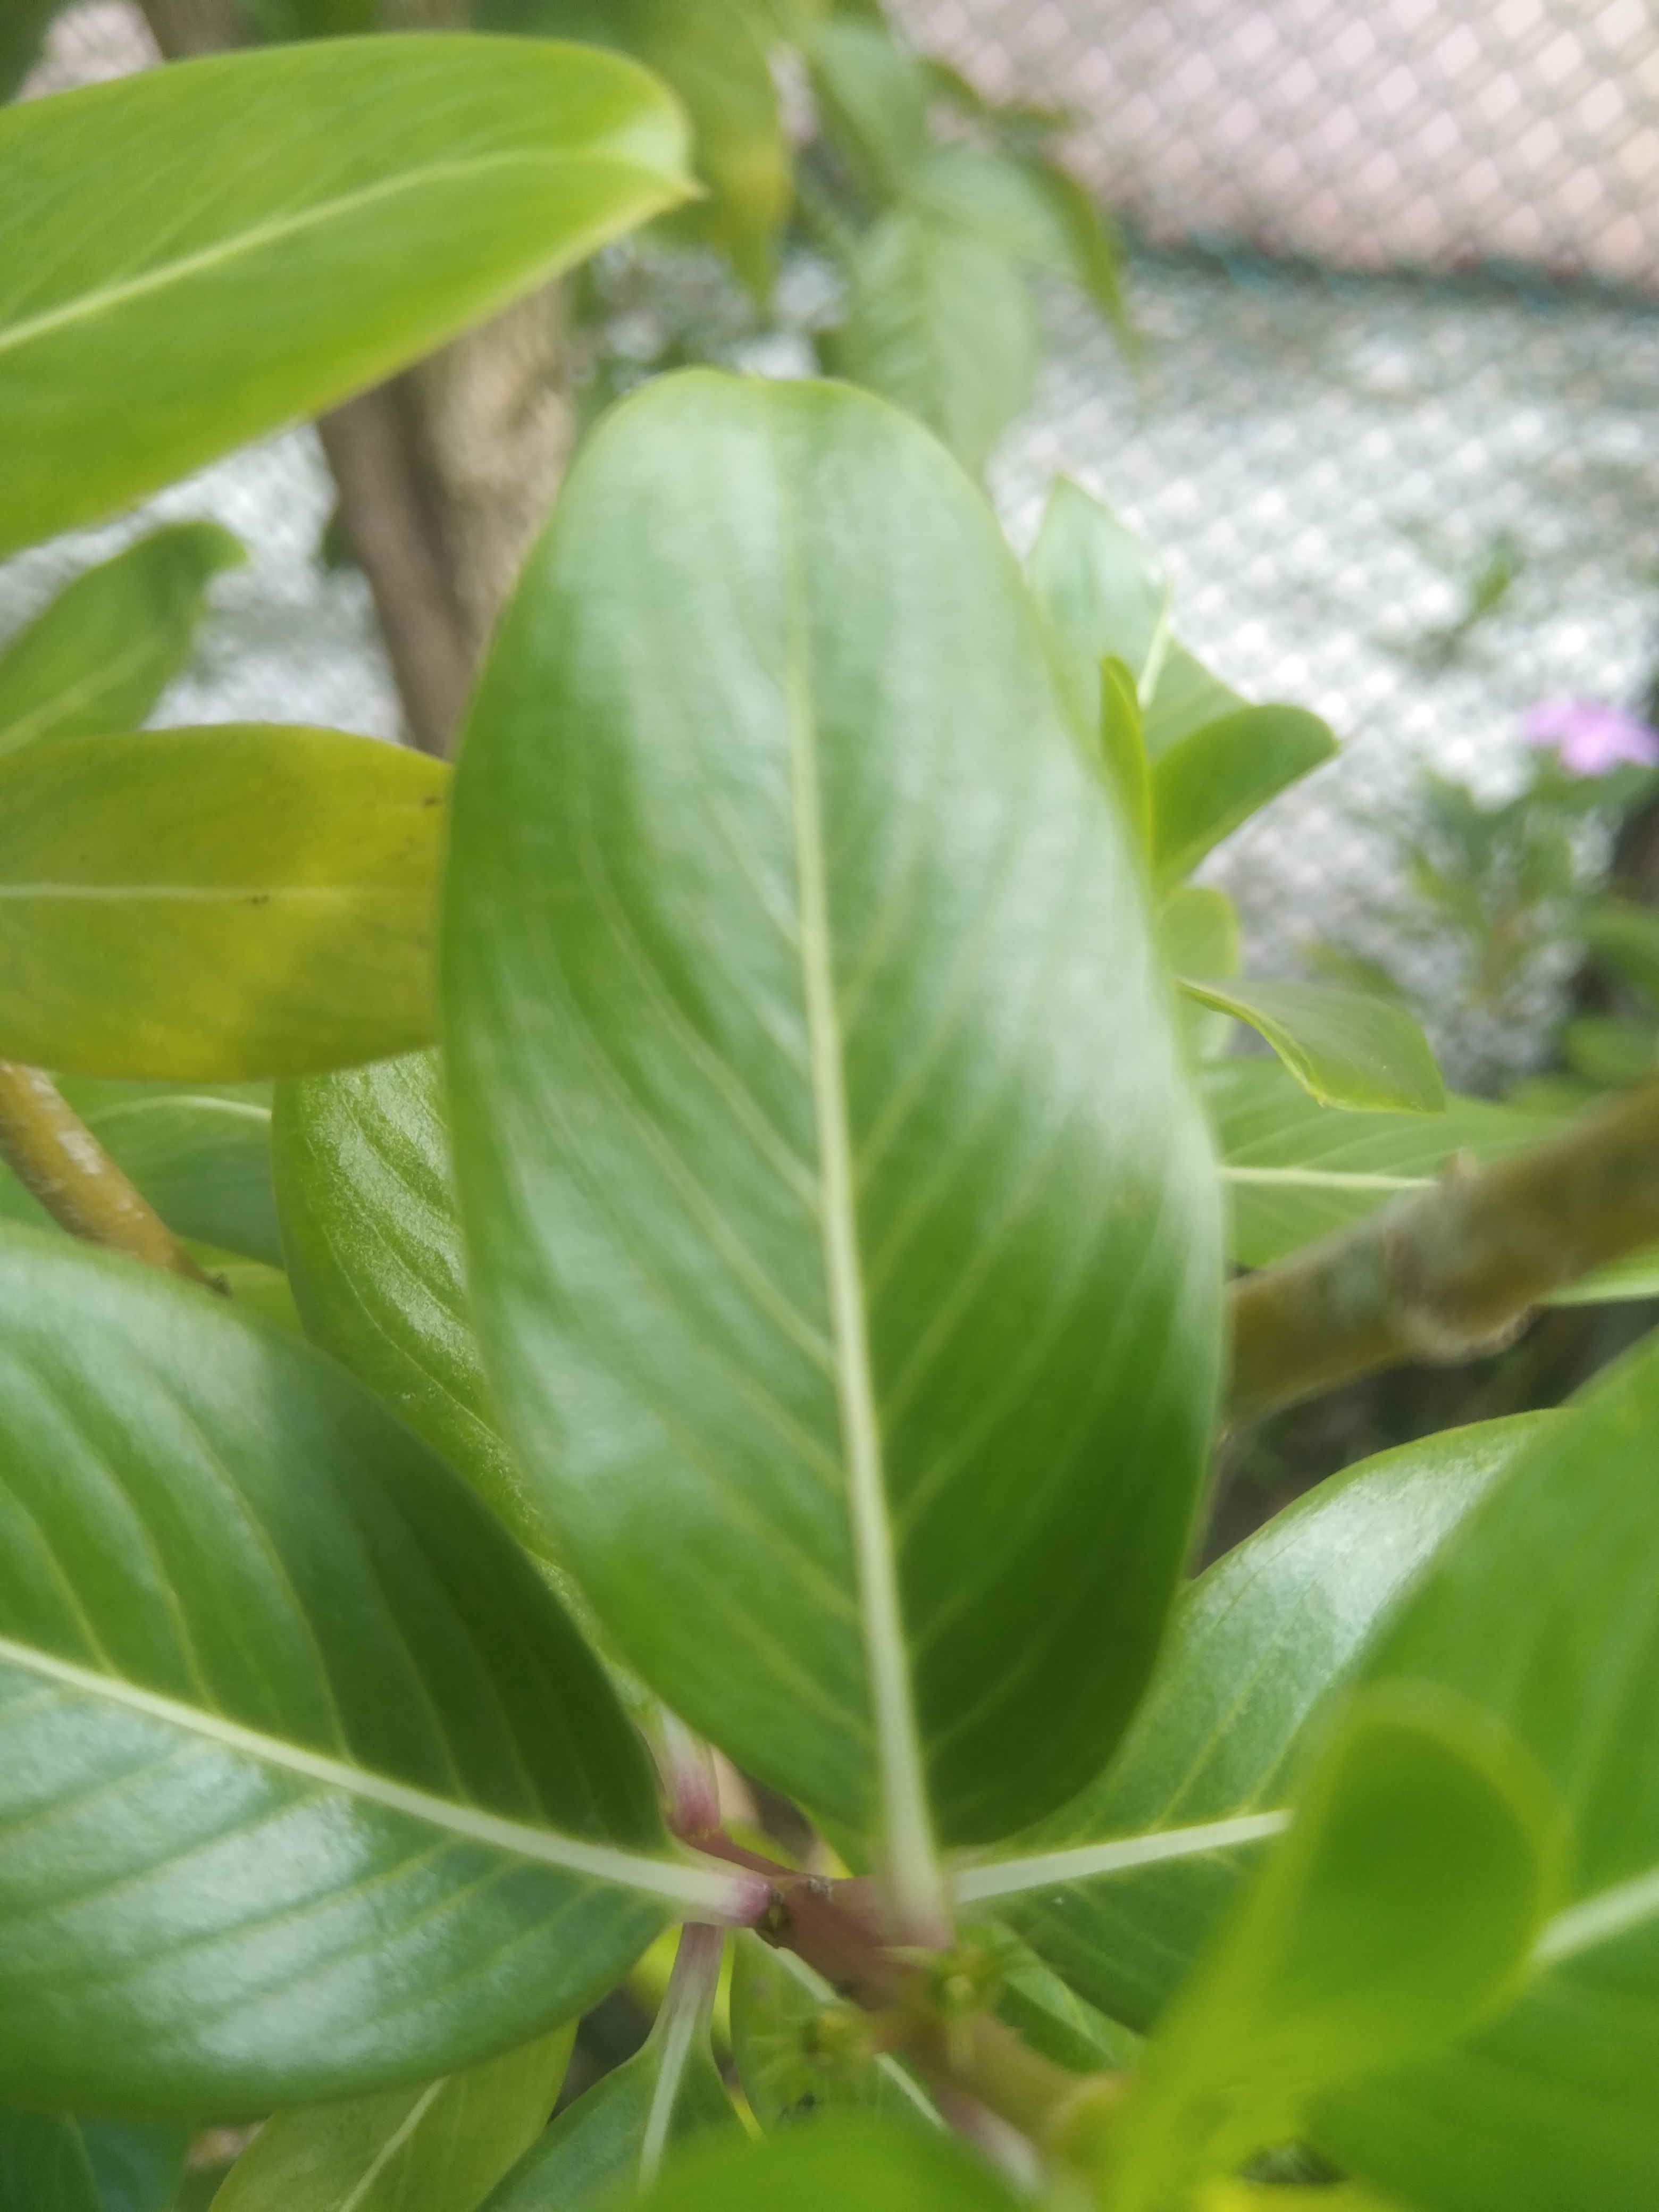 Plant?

rose periwinkle
